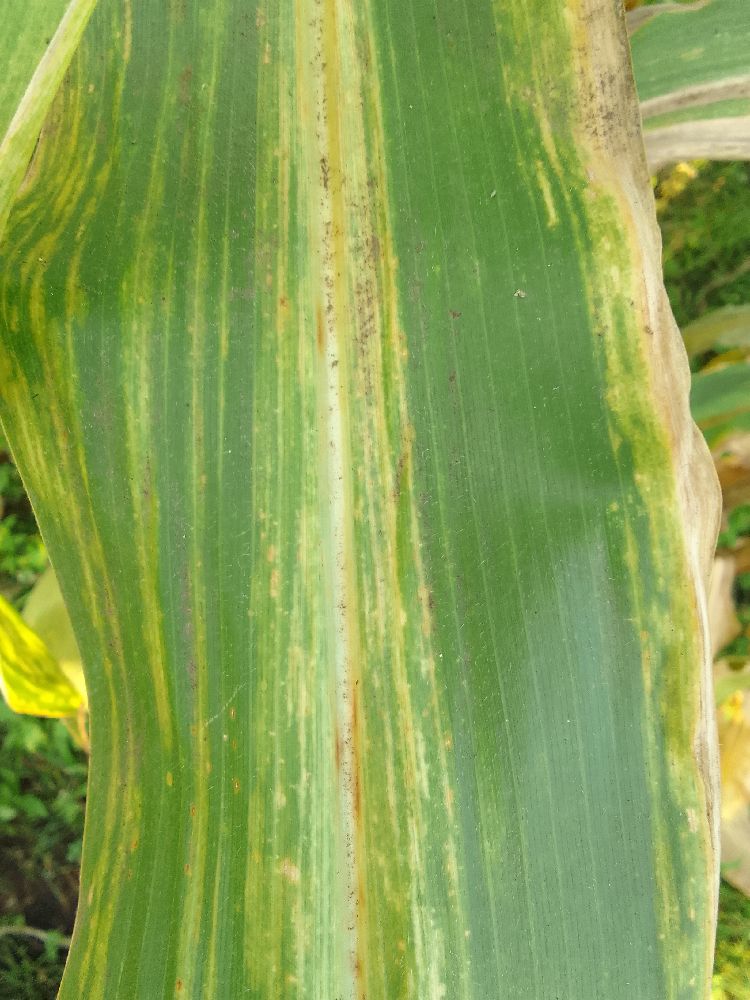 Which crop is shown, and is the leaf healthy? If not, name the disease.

maize, maize lethal necrosis
